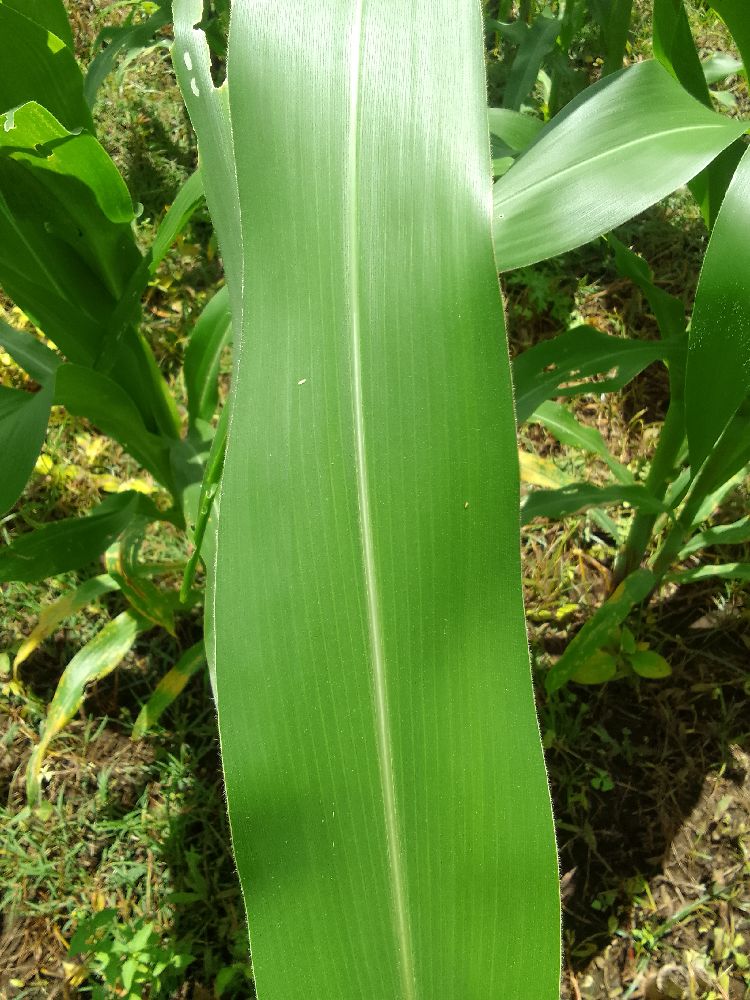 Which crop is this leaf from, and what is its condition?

maize, healthy
